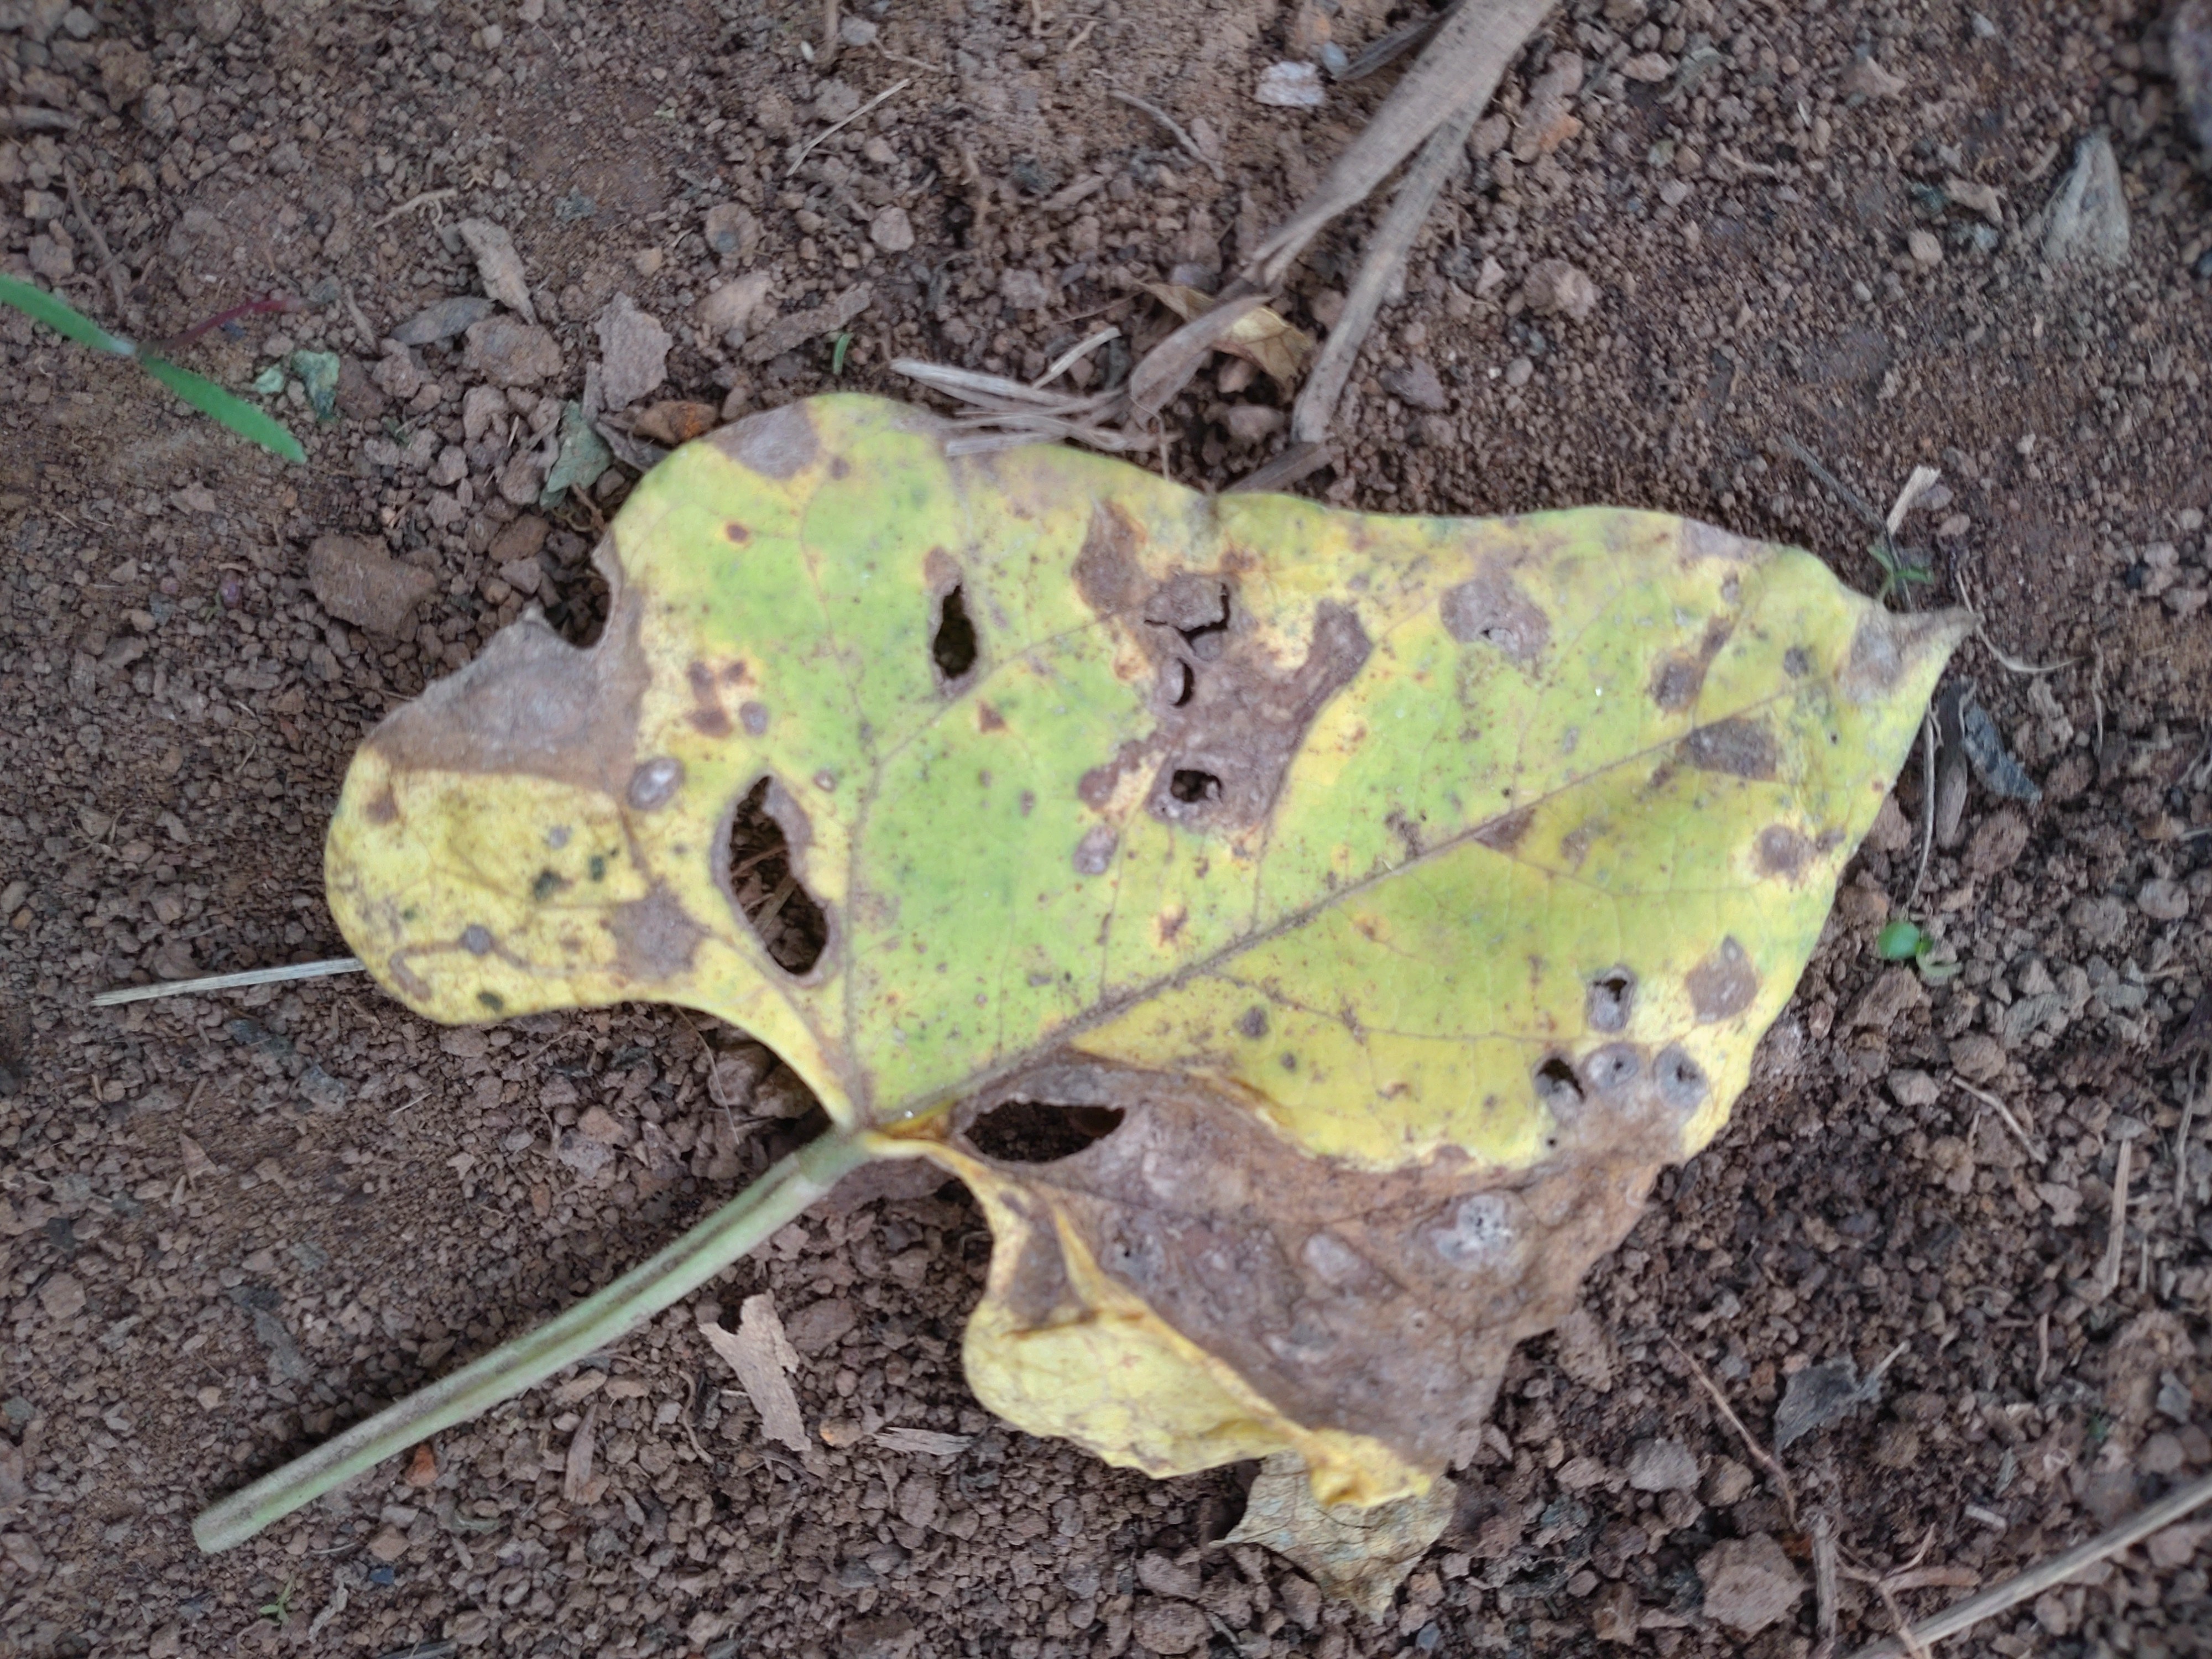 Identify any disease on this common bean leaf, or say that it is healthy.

anthracnose
